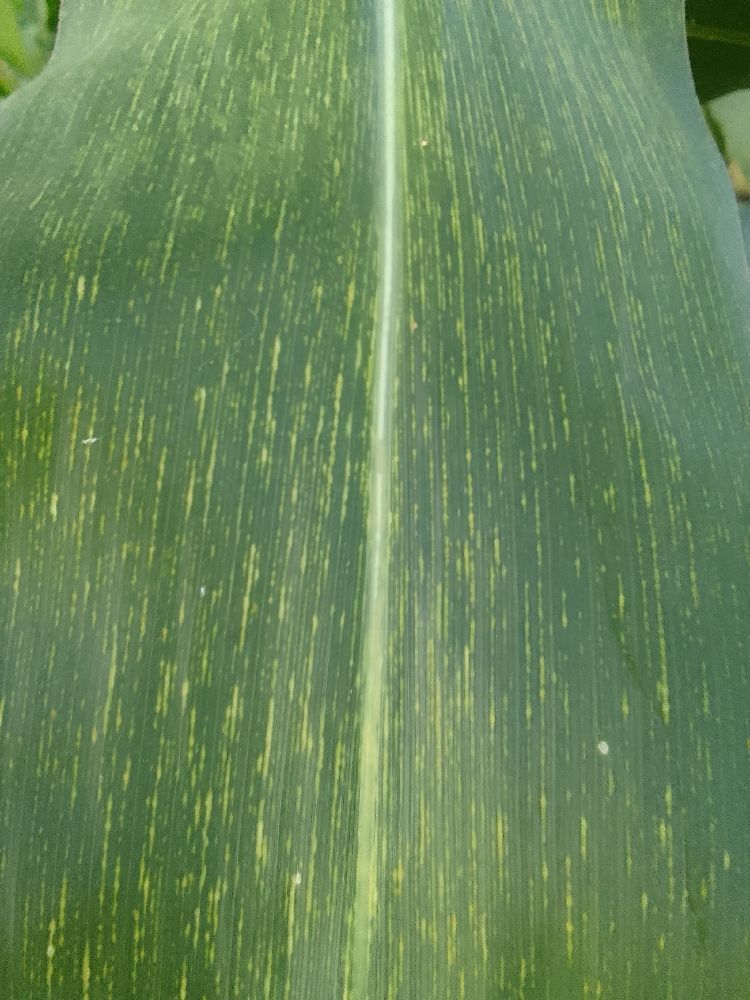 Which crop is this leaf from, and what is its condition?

maize, maize streak virus
